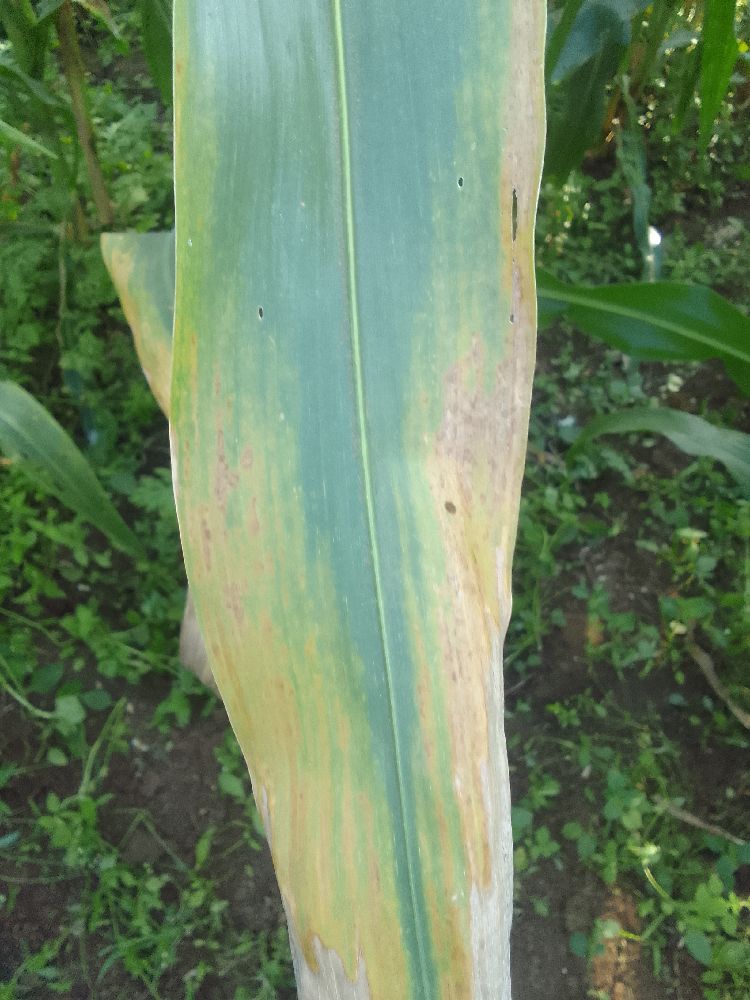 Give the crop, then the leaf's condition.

maize, maize lethal necrosis
